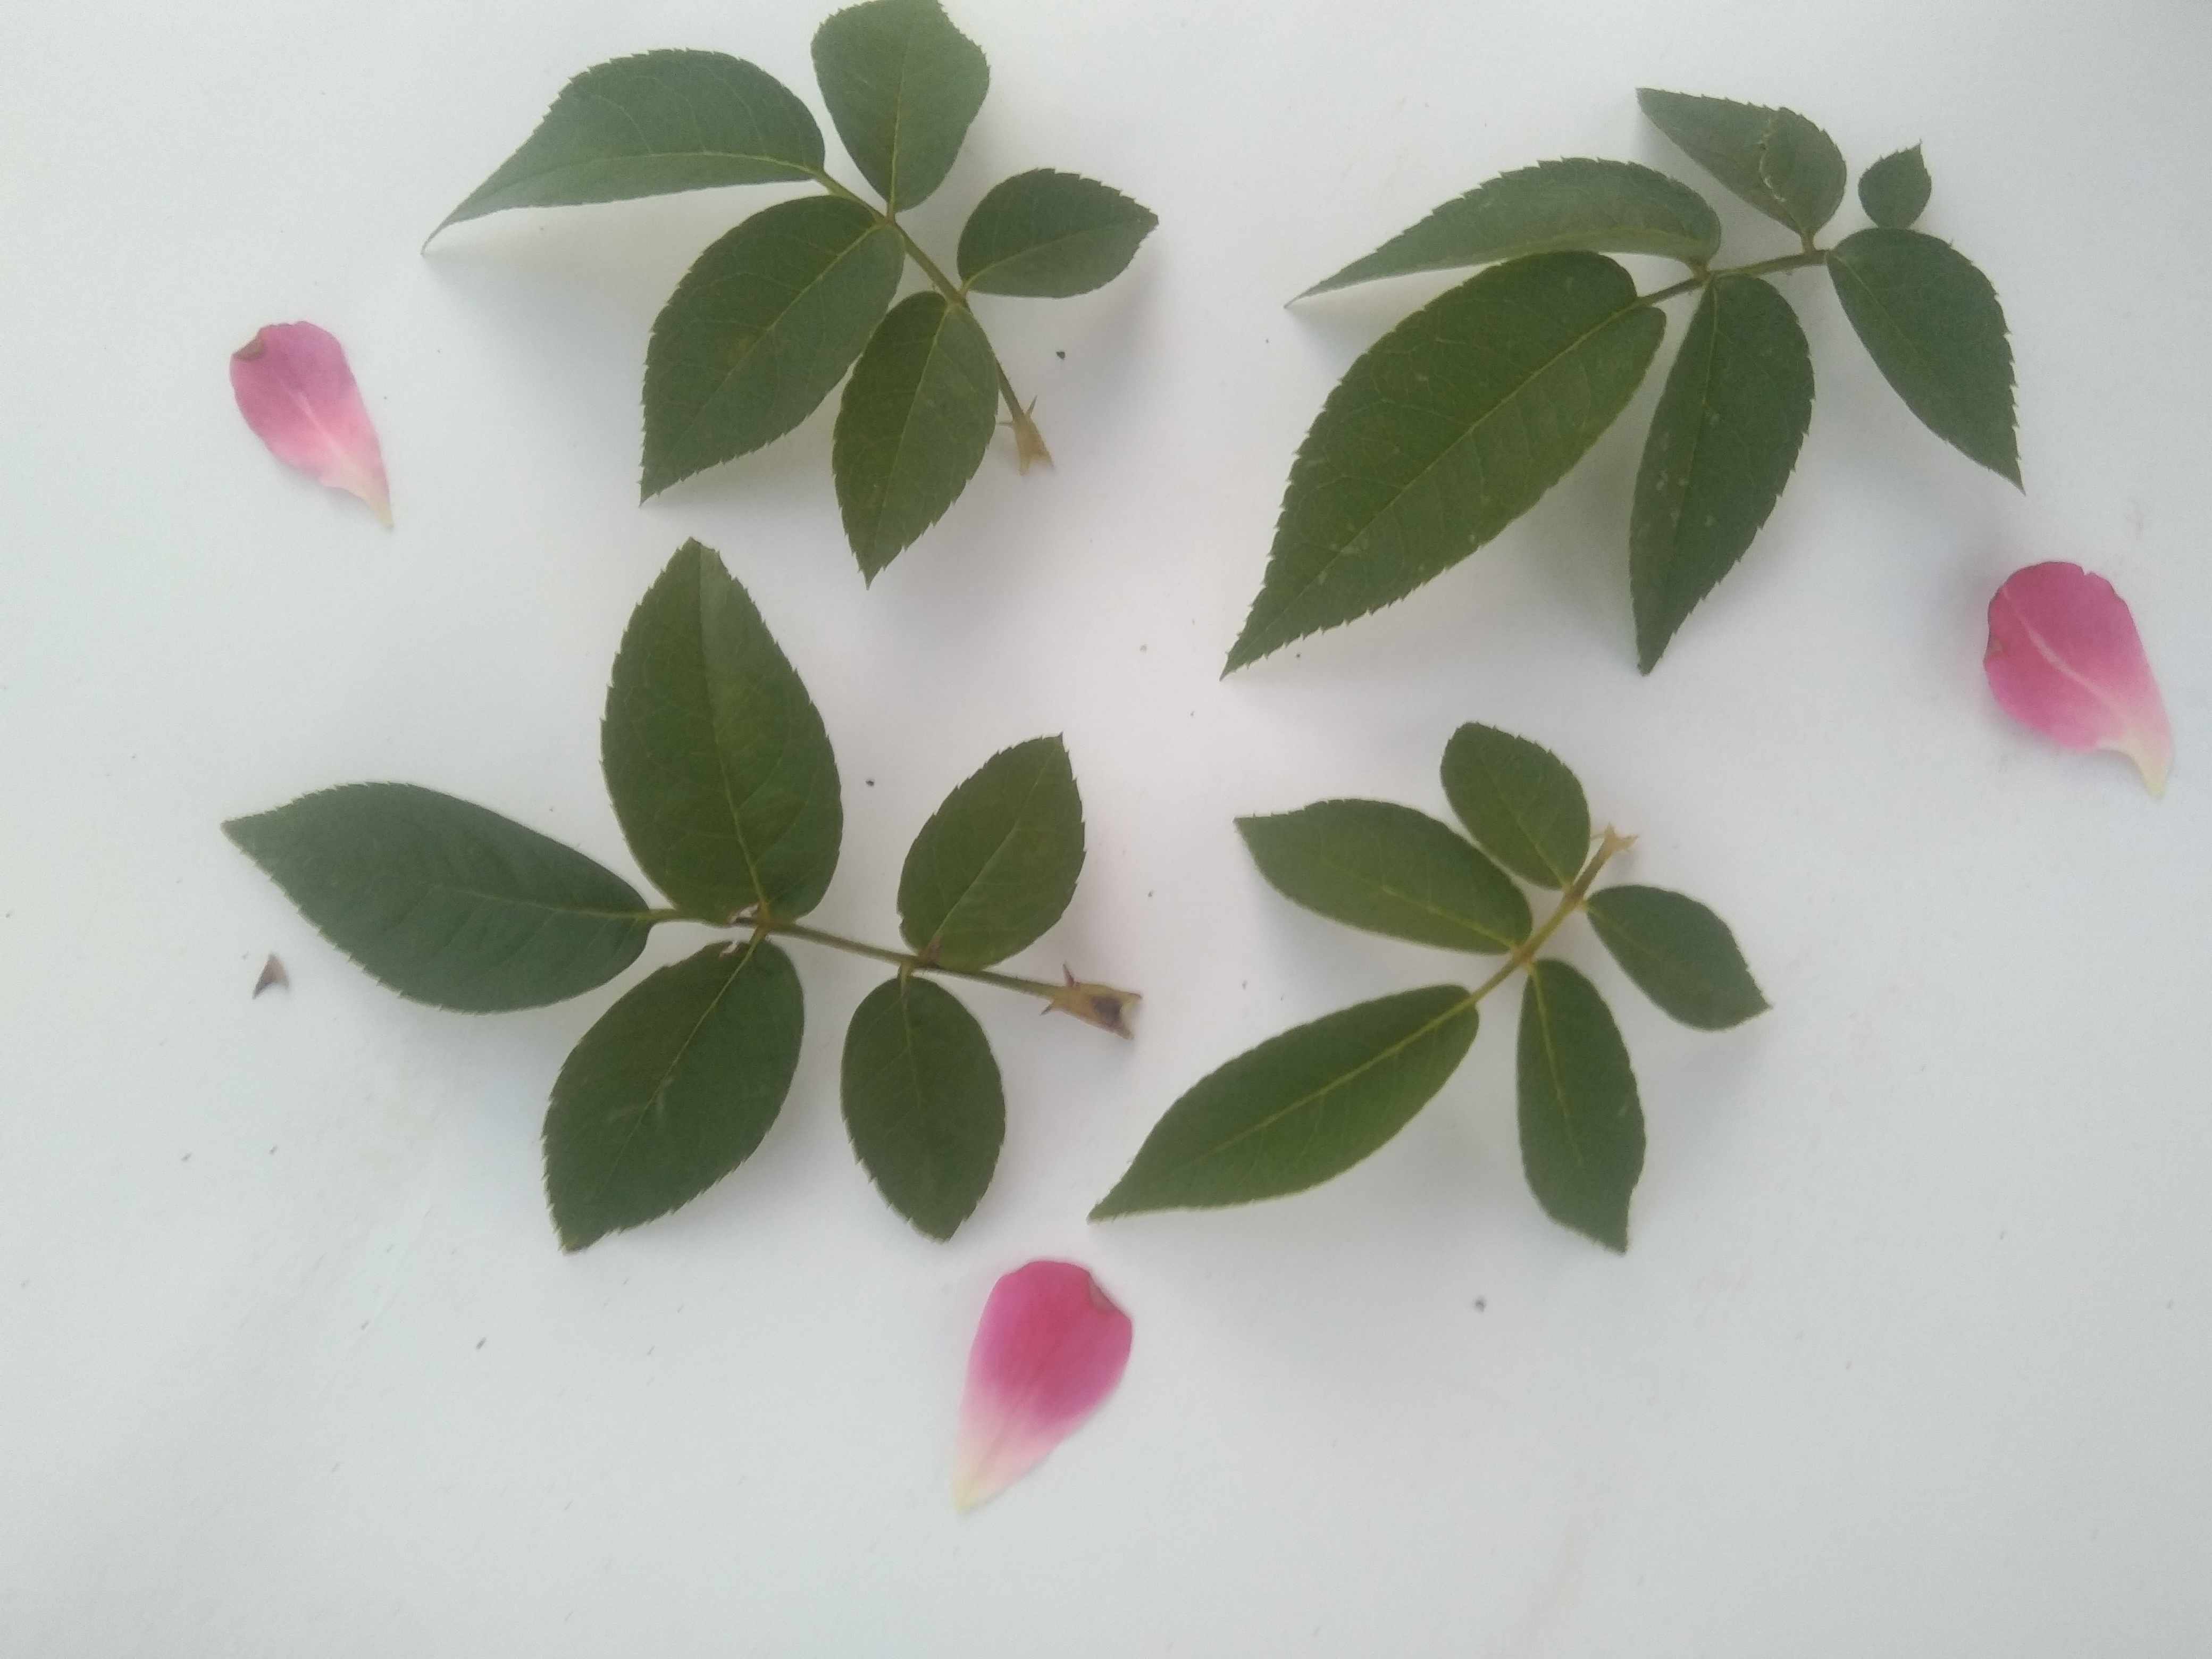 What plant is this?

rose
